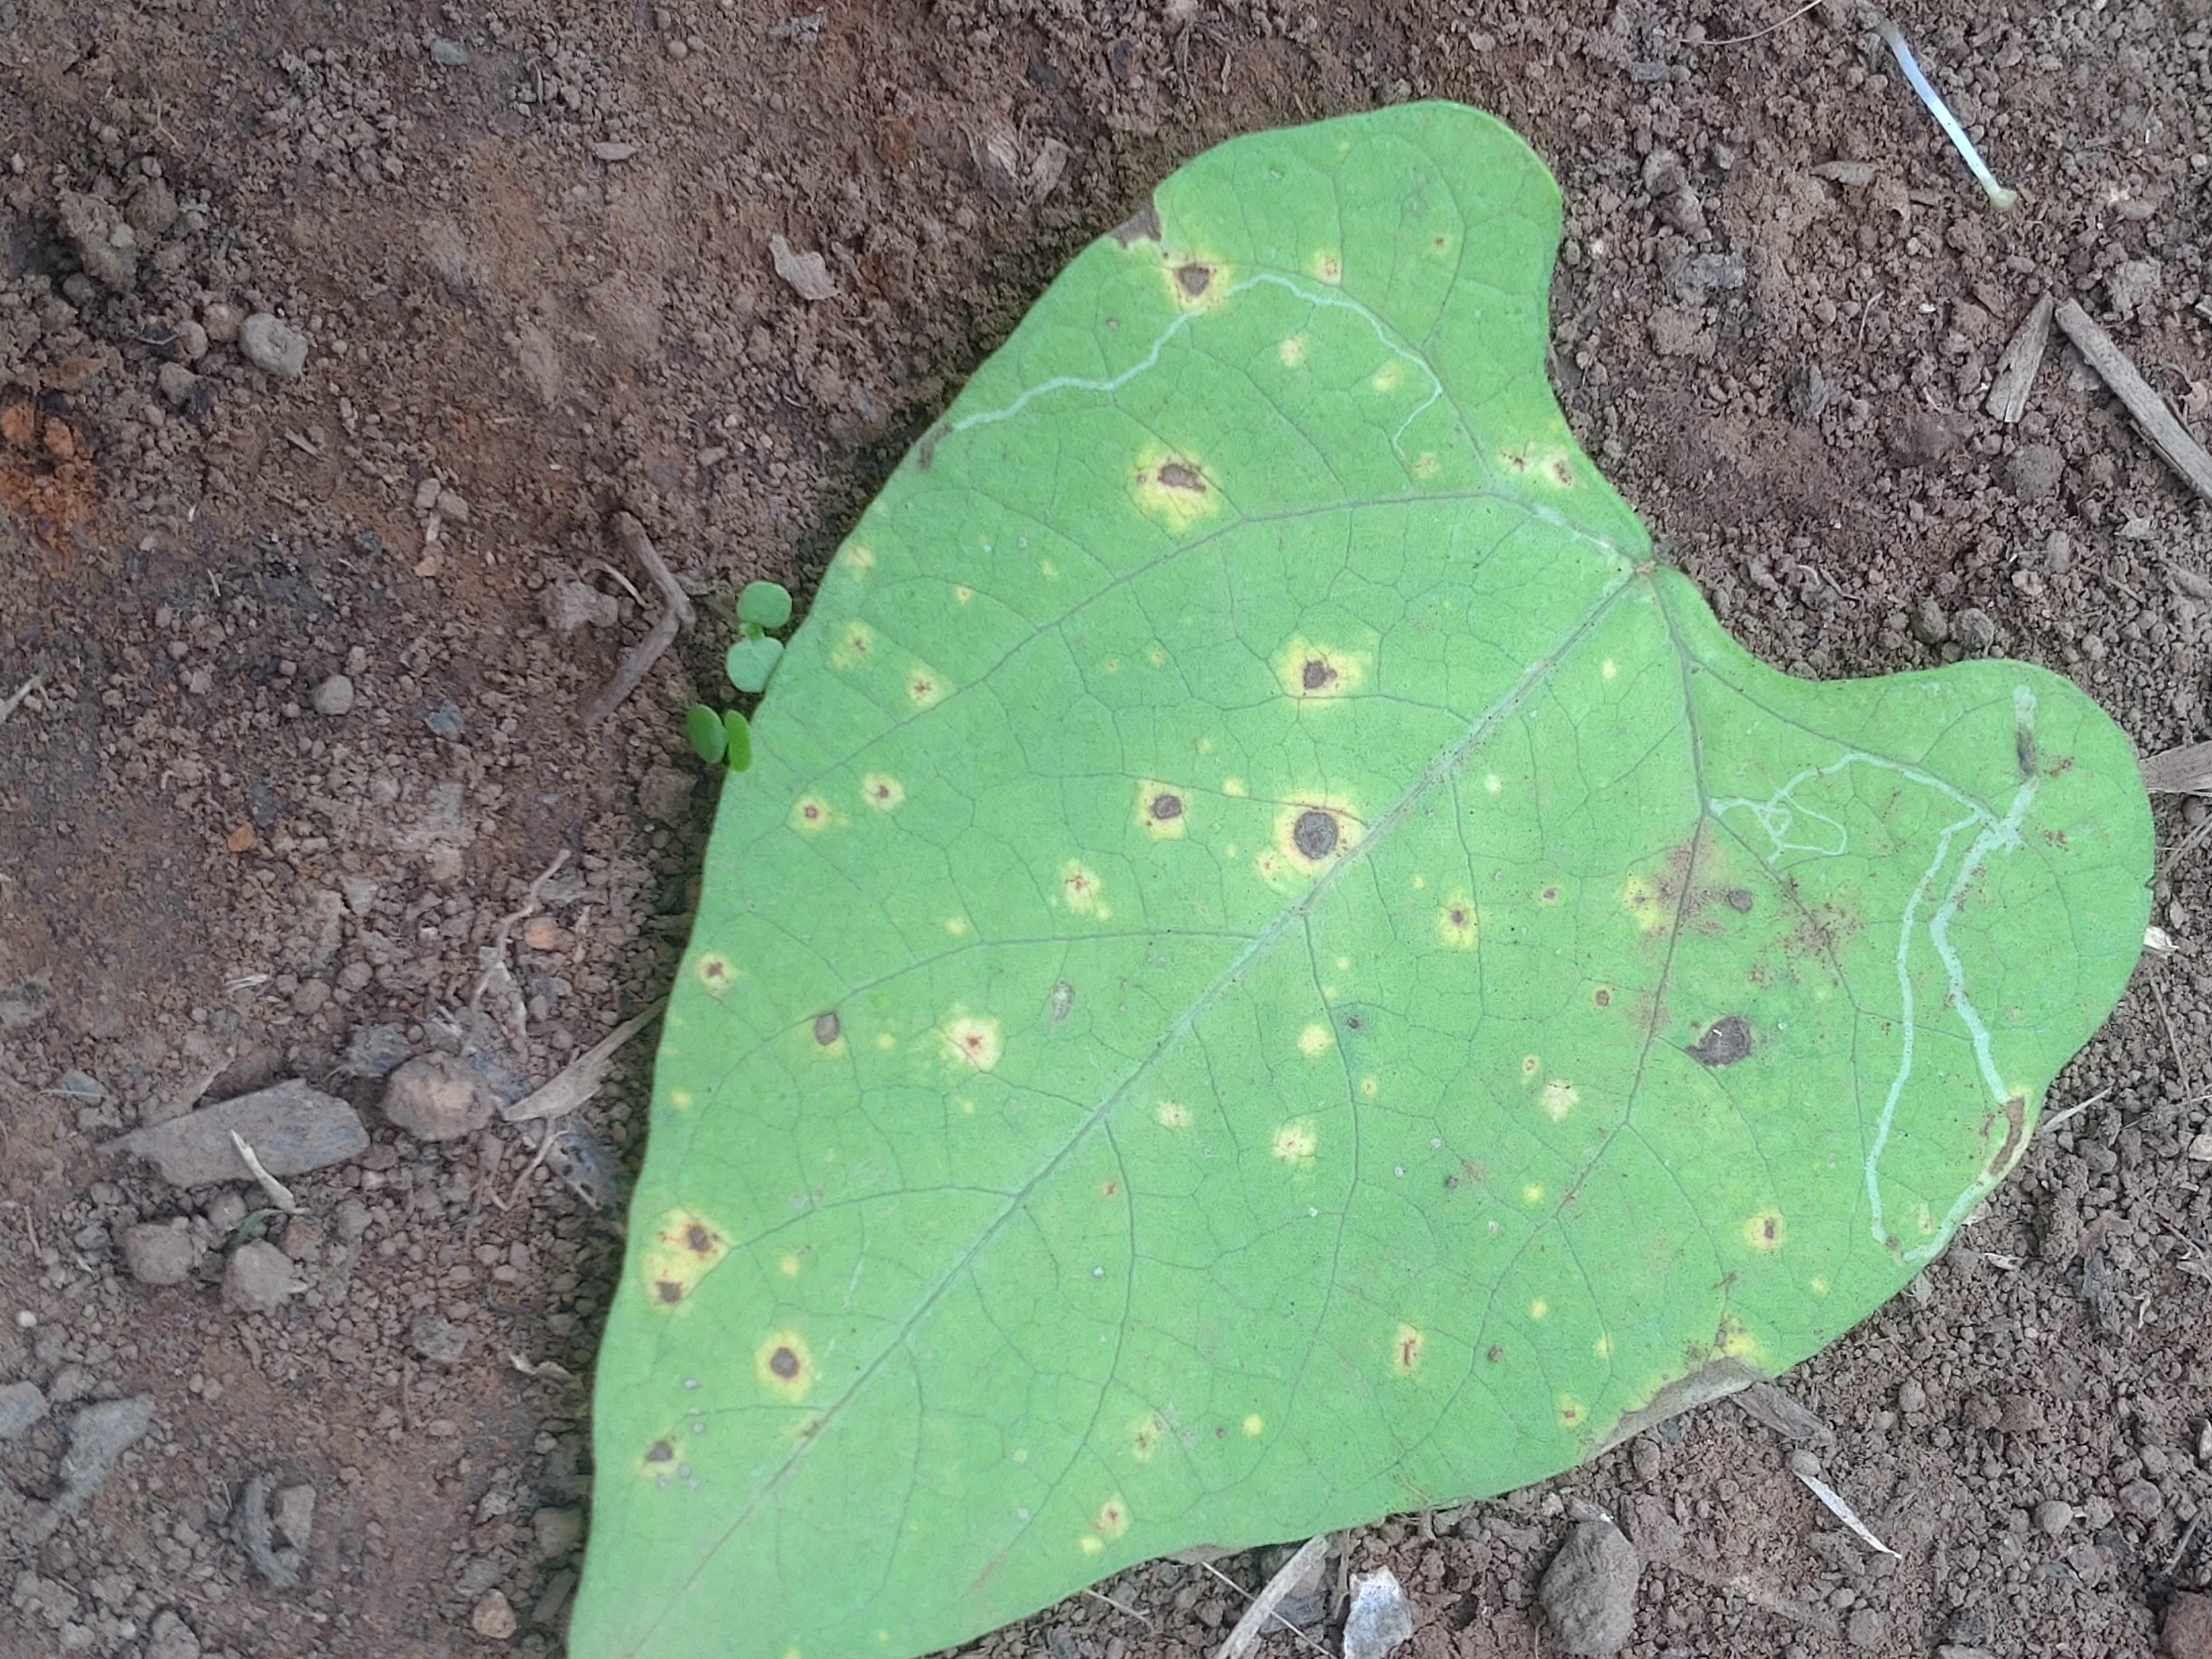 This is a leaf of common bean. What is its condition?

rust
